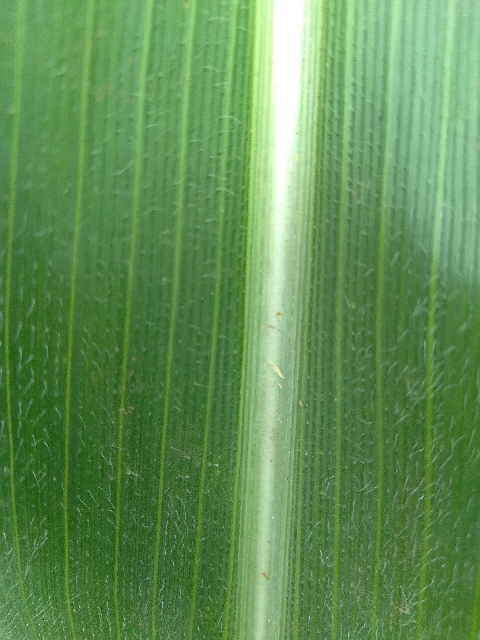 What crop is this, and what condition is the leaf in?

maize, healthy
